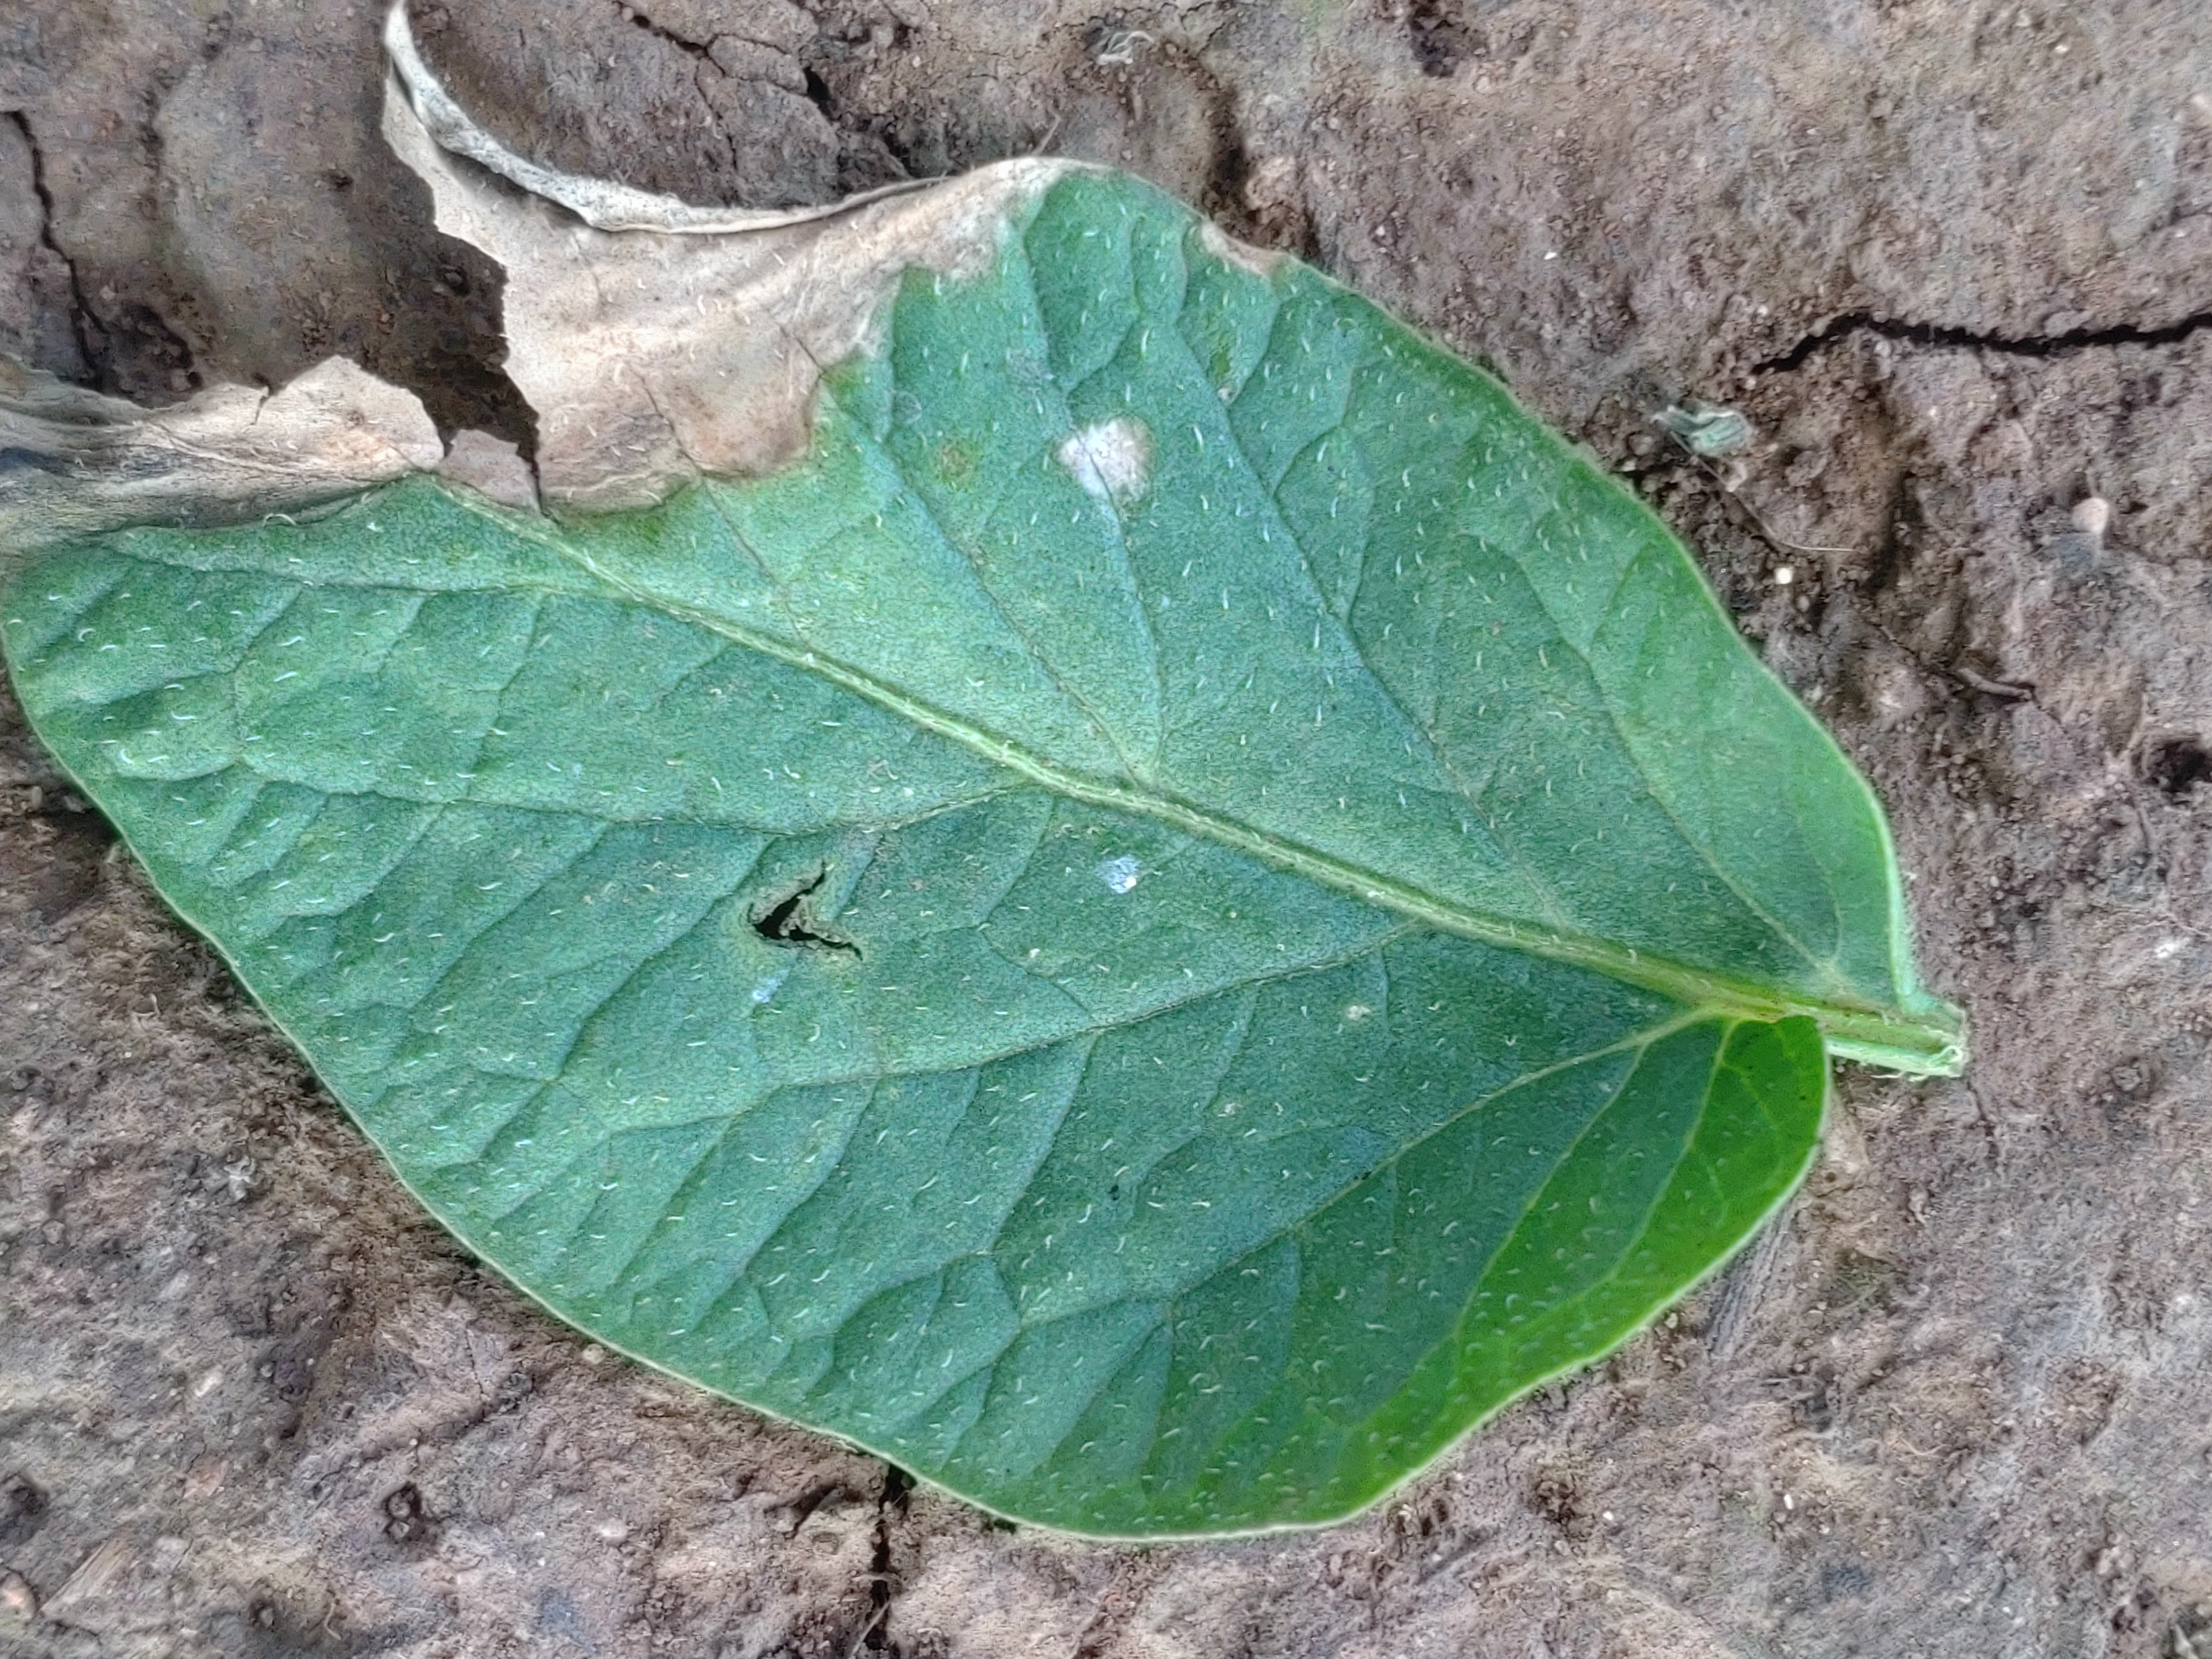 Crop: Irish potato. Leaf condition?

early blight
